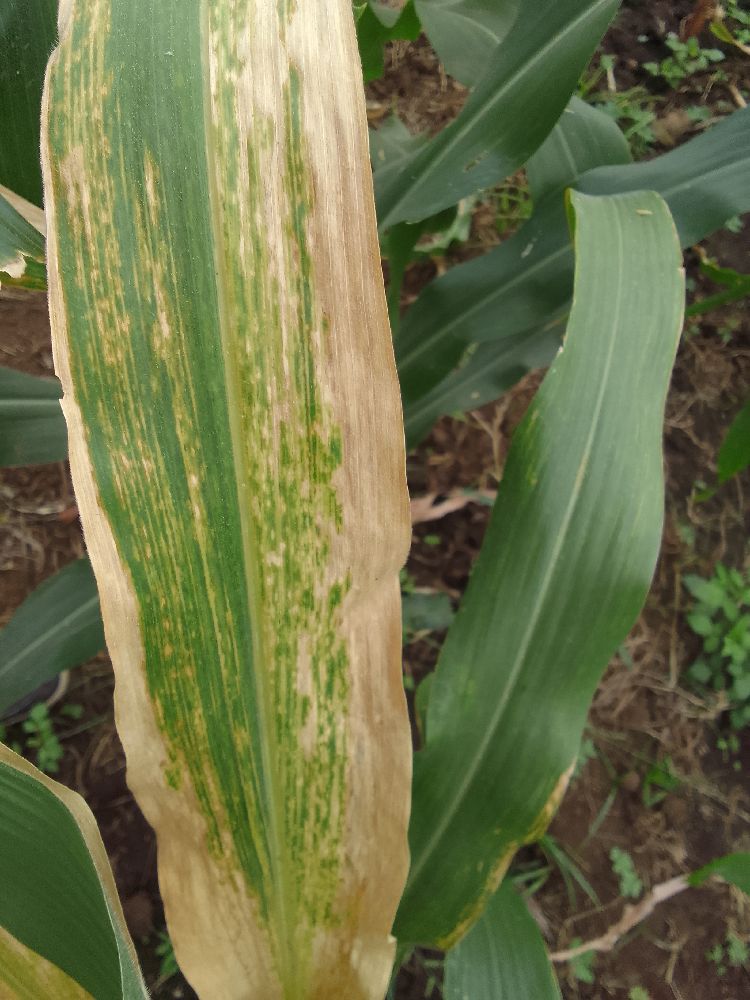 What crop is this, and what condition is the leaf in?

maize, maize lethal necrosis
